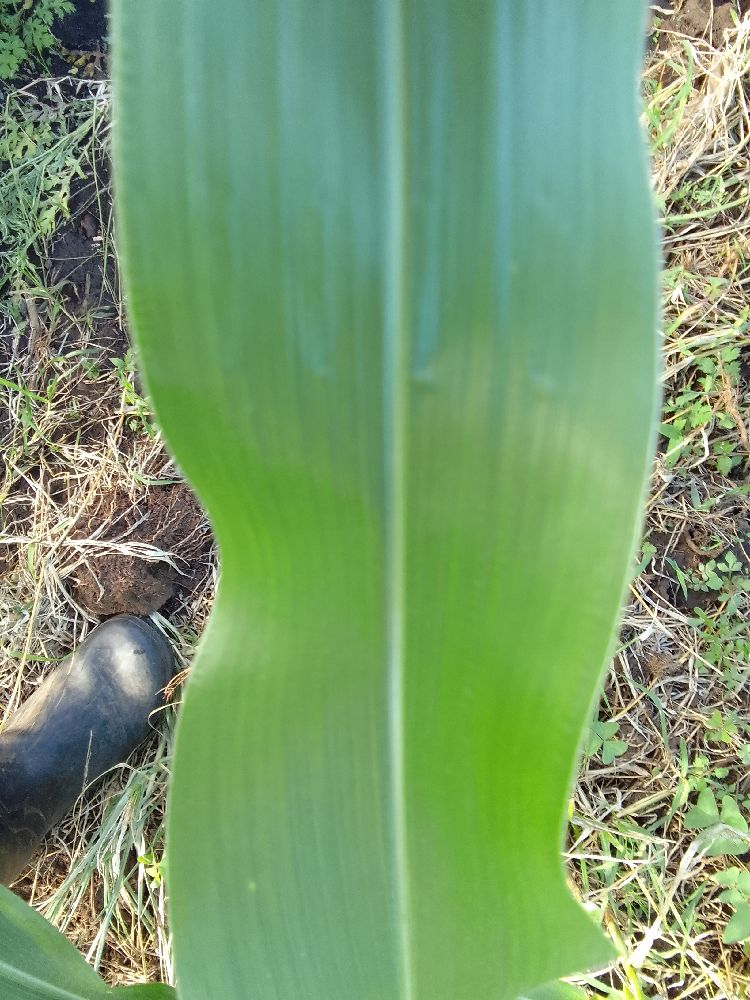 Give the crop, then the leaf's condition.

maize, healthy
